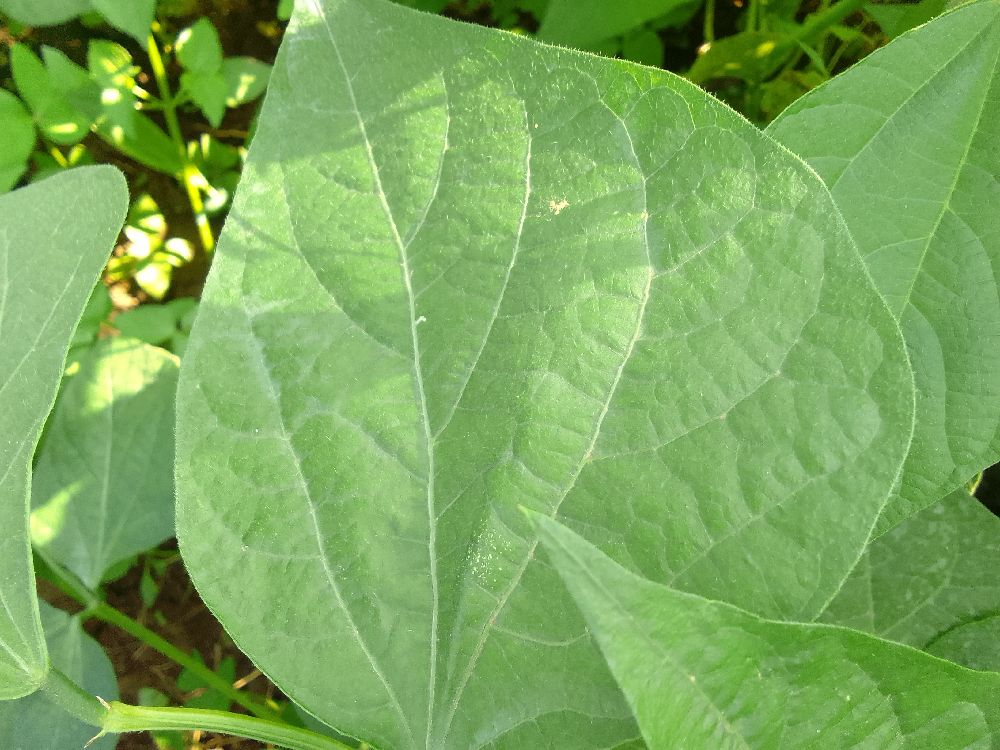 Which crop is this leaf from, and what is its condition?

common bean, healthy
